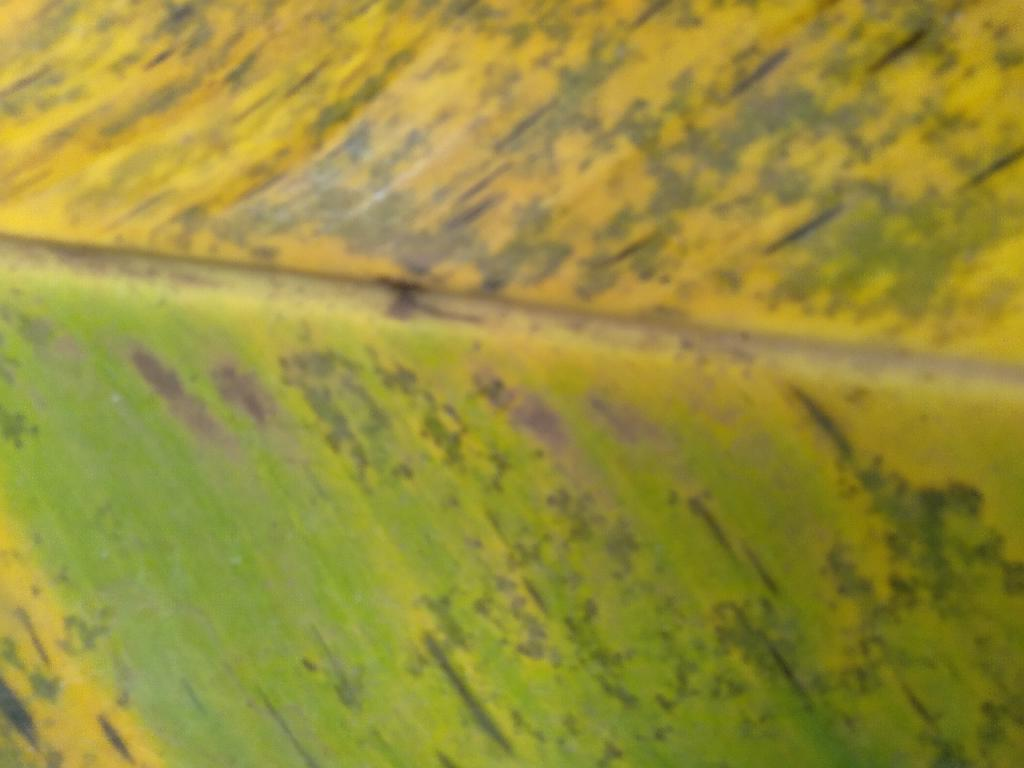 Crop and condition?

banana, black sigatoka
